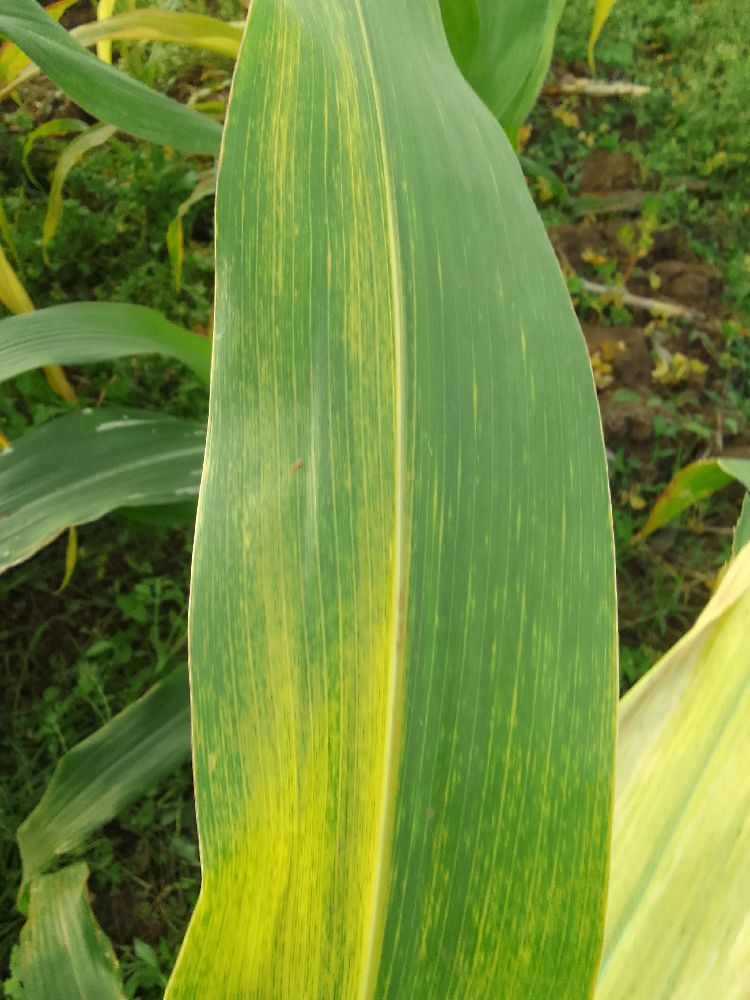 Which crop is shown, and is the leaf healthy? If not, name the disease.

maize, maize lethal necrosis
